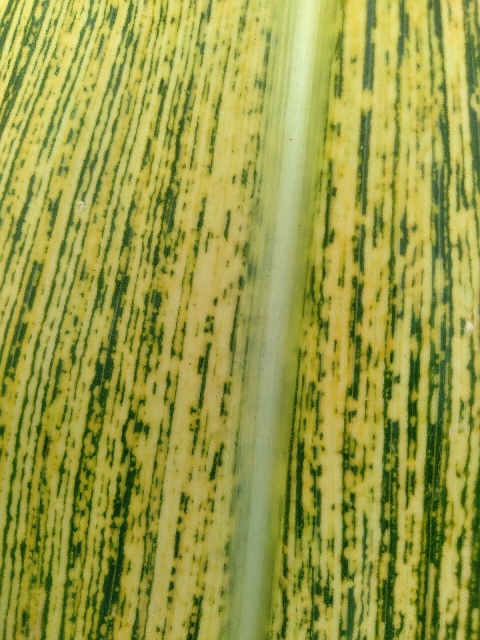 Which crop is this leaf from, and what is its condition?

maize, maize streak virus
